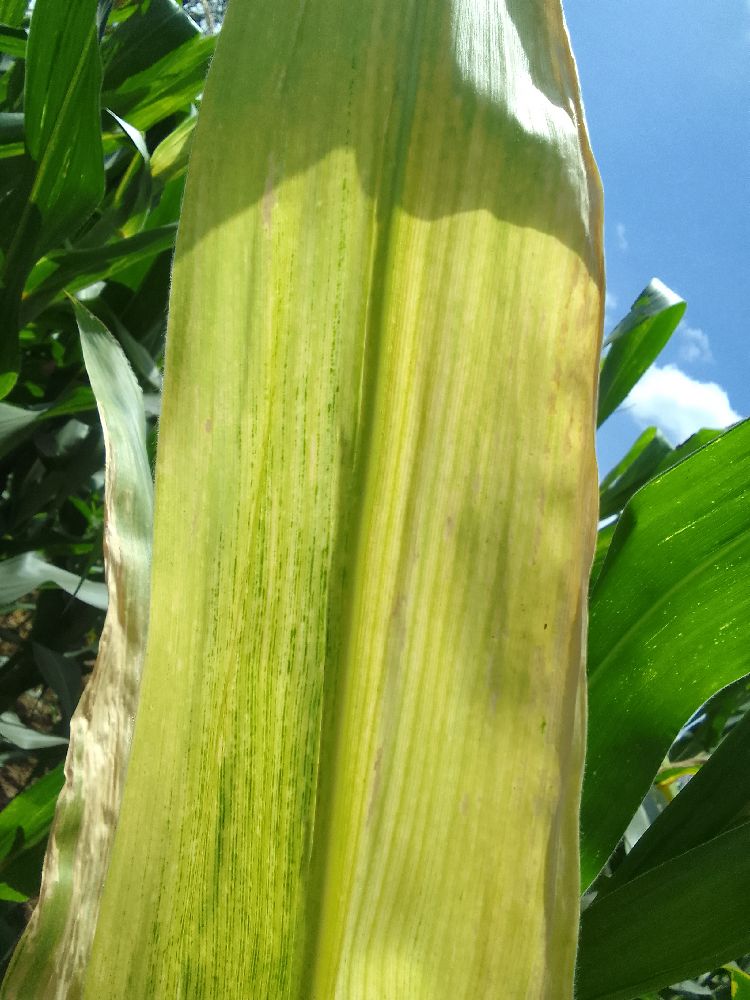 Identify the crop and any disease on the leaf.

maize, maize lethal necrosis
